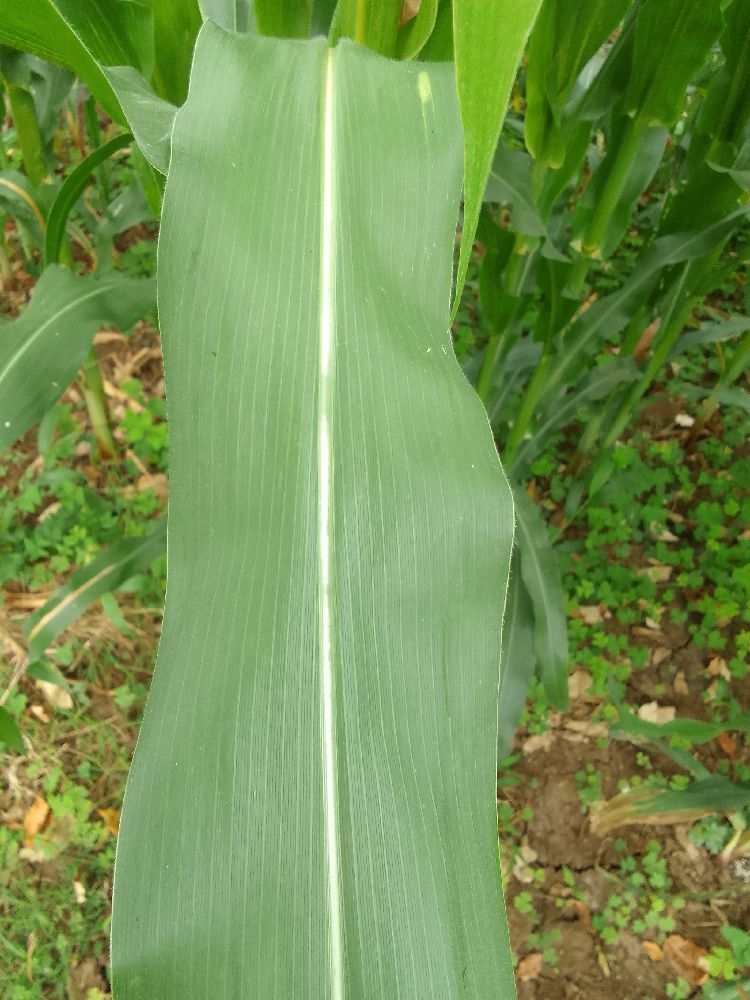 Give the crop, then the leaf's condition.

maize, healthy
